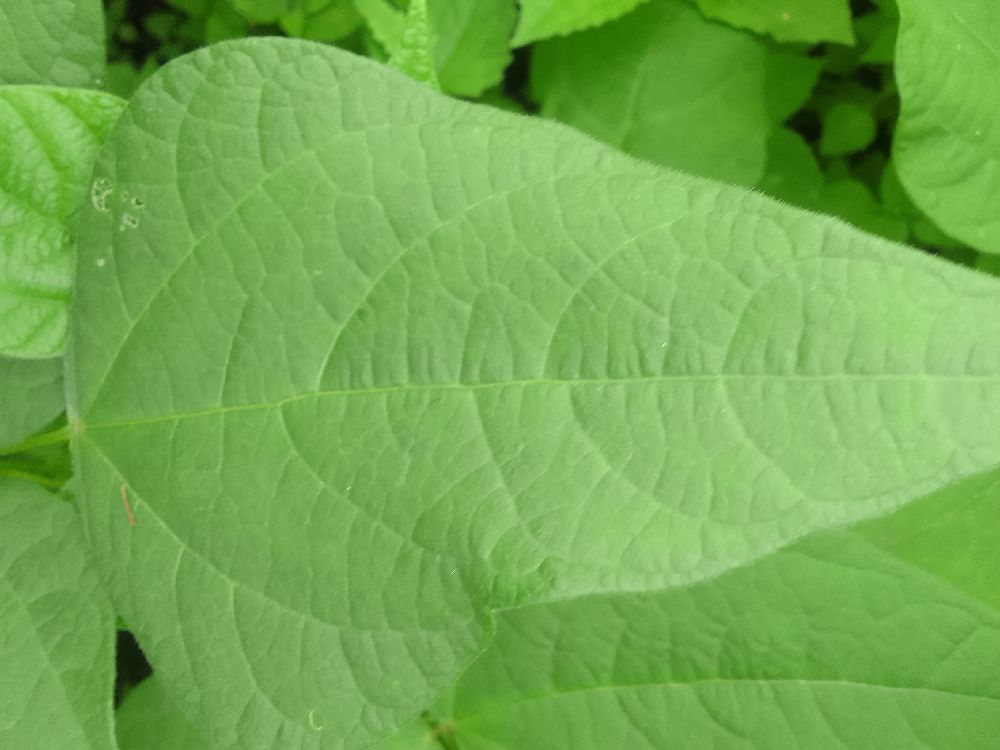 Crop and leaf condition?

common bean, healthy
